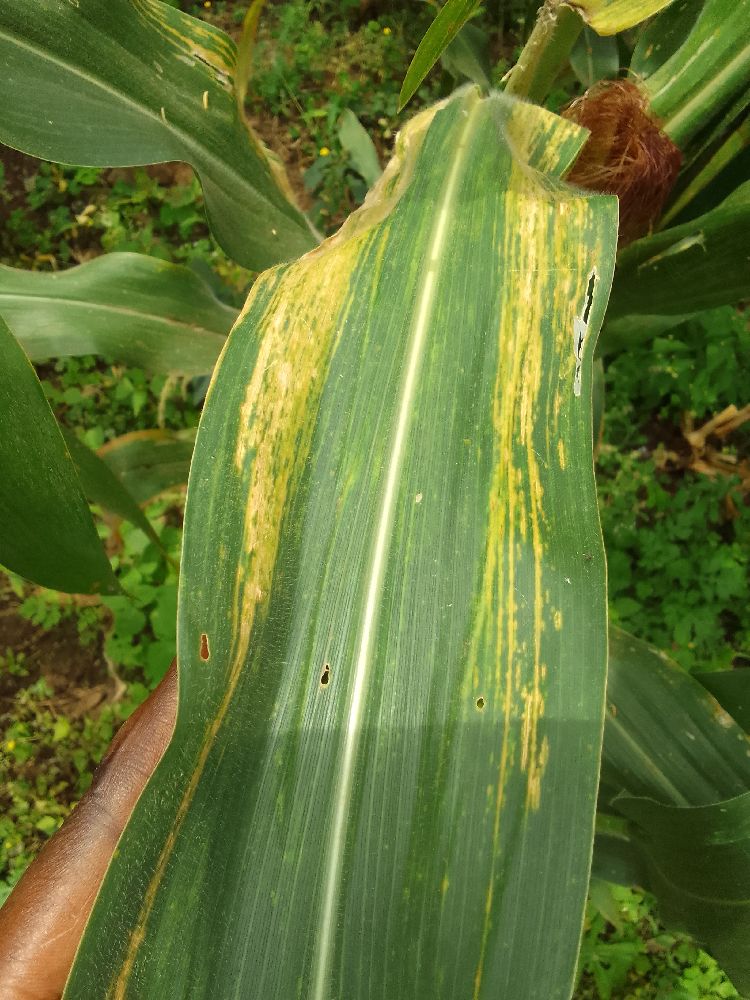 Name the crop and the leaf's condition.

maize, maize lethal necrosis
